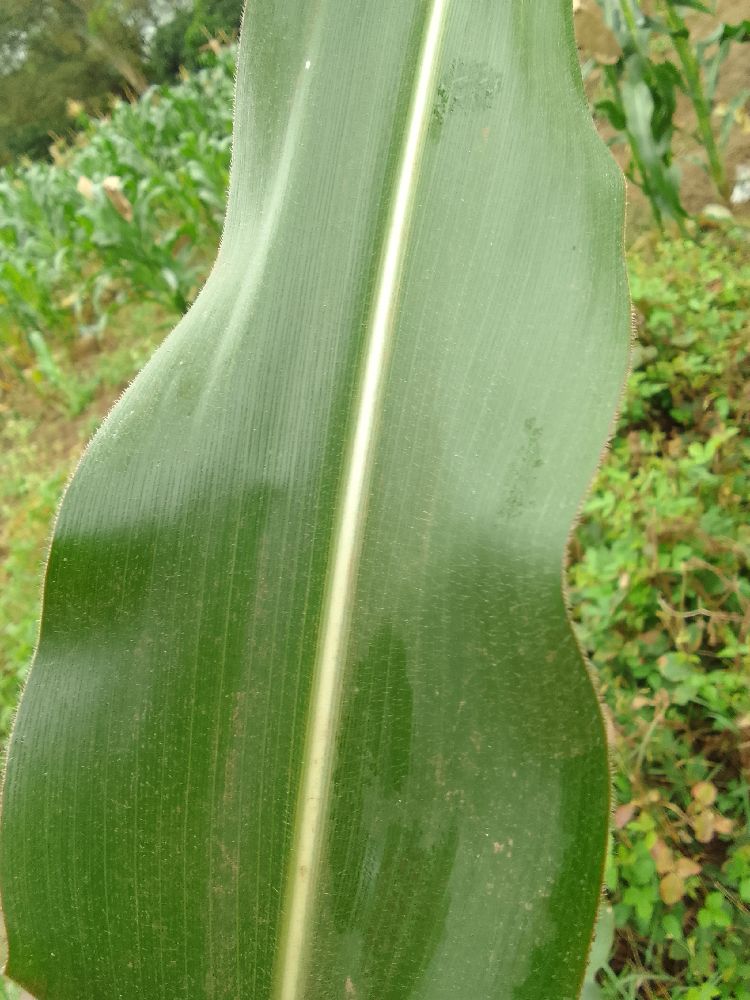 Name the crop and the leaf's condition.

maize, healthy
